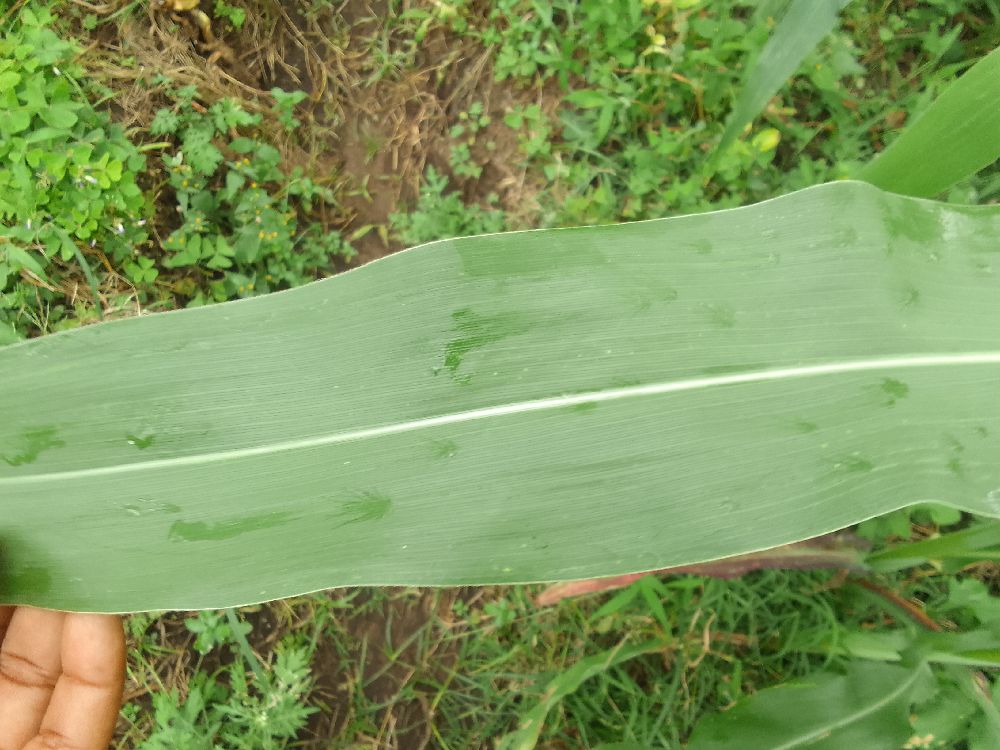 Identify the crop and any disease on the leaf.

maize, healthy
